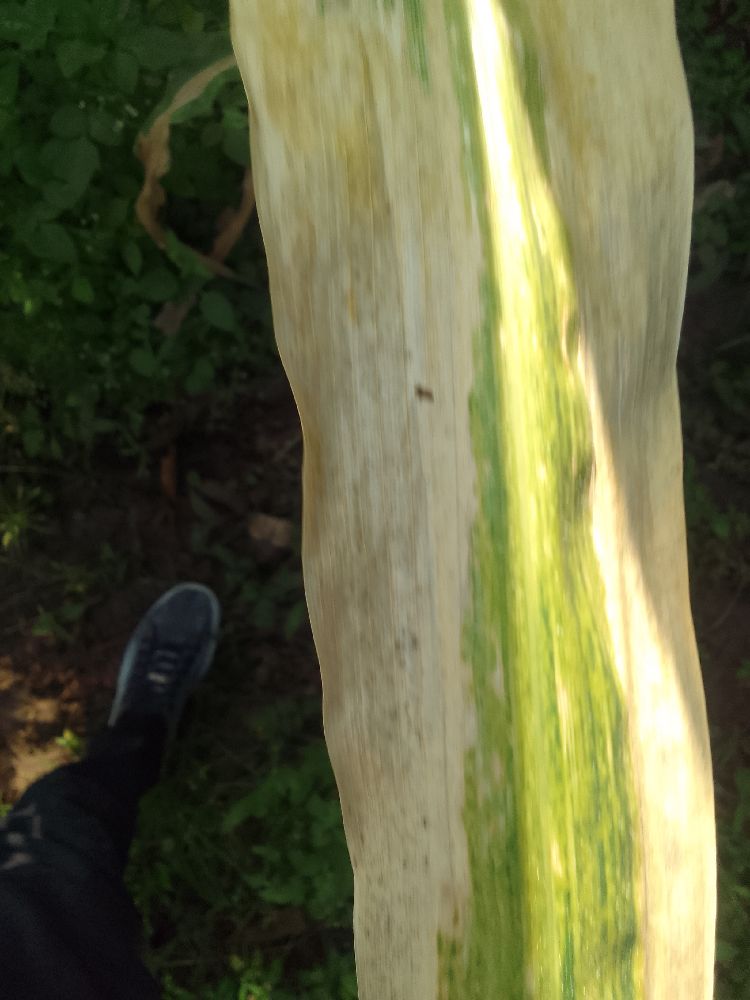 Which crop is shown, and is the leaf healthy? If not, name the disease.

maize, maize lethal necrosis
